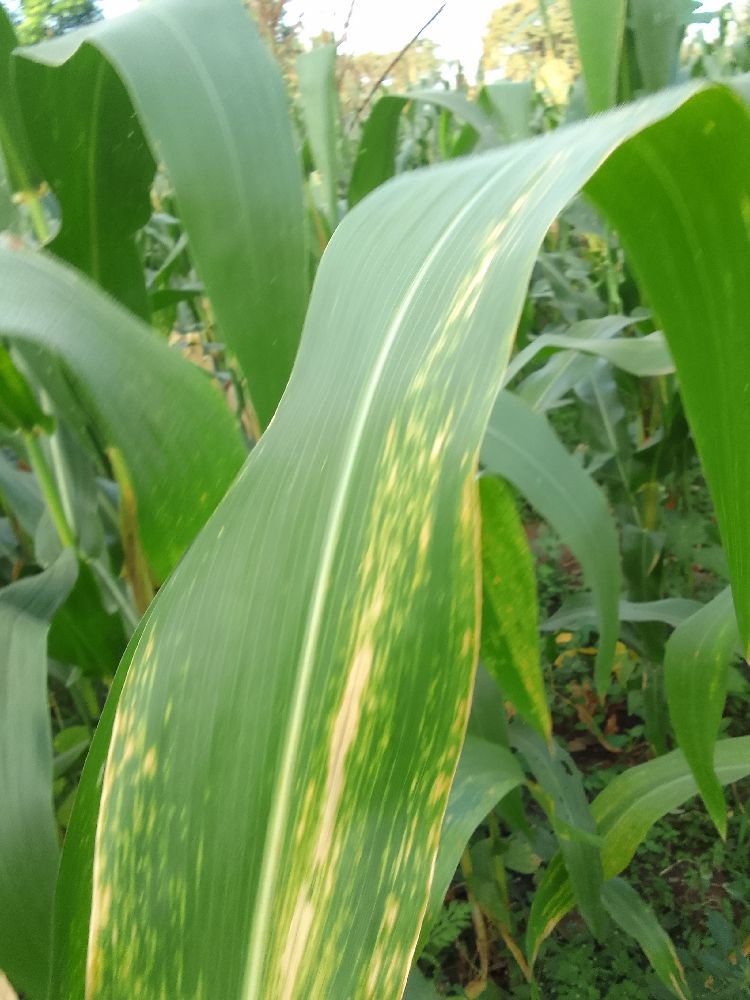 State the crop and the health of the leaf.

maize, maize lethal necrosis
